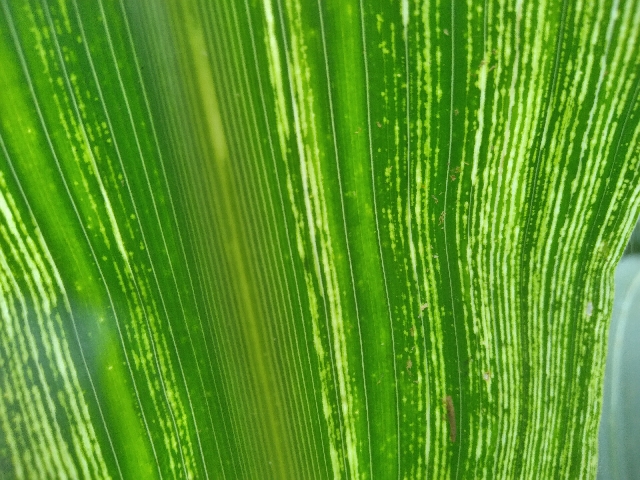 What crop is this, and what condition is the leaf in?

maize, maize streak virus
